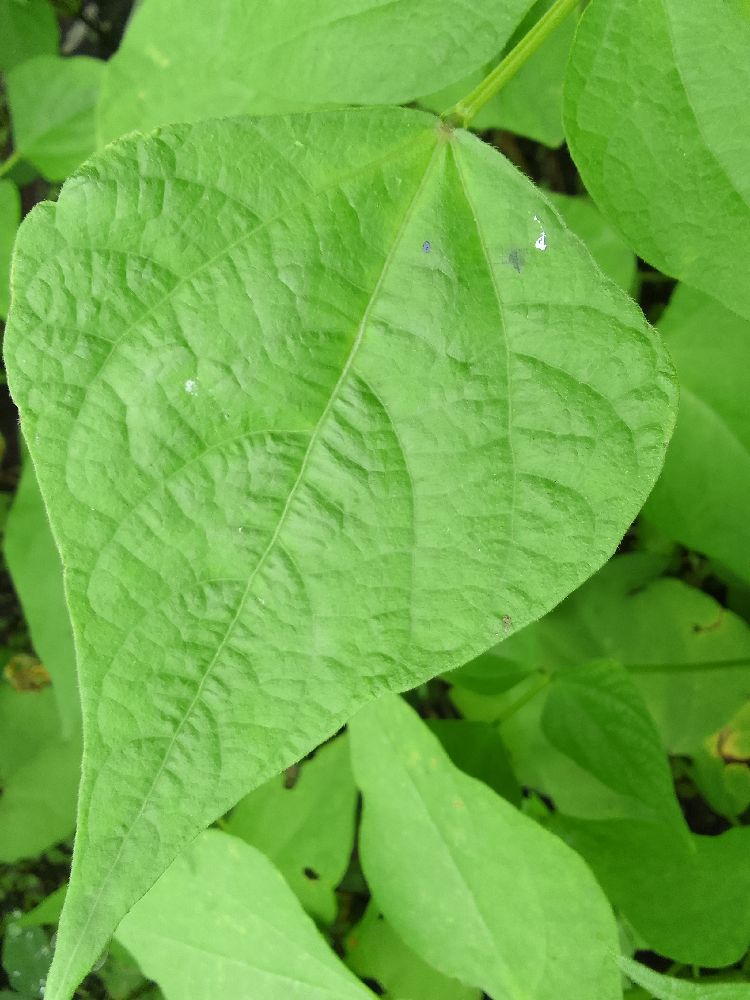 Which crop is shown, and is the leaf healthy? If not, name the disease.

common bean, healthy
